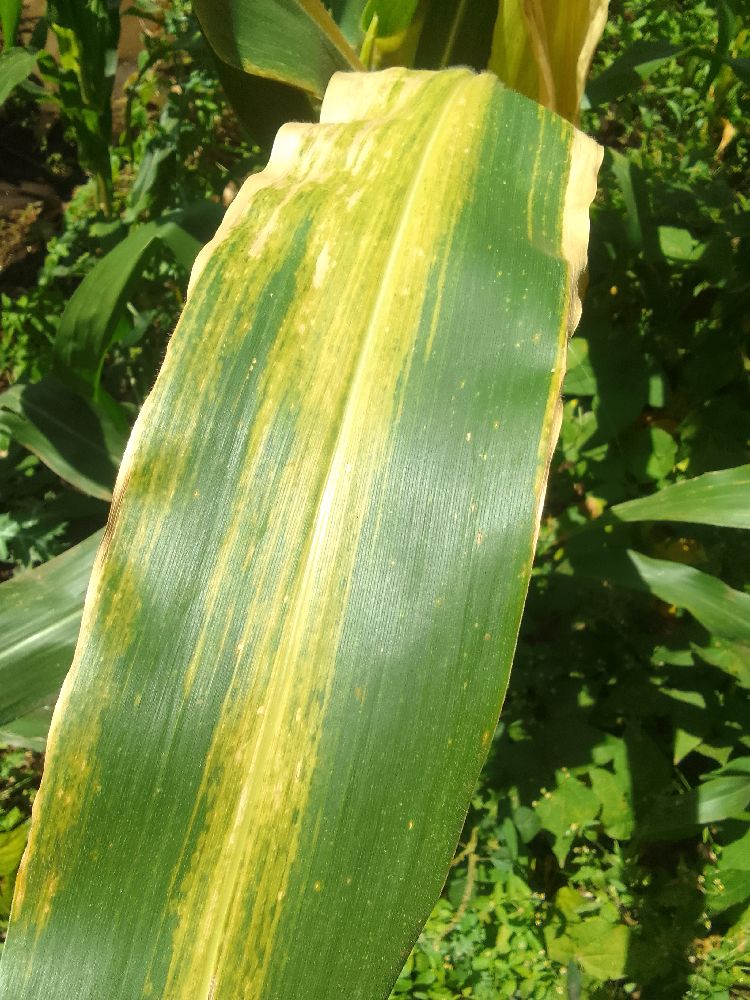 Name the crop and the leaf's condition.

maize, maize lethal necrosis
